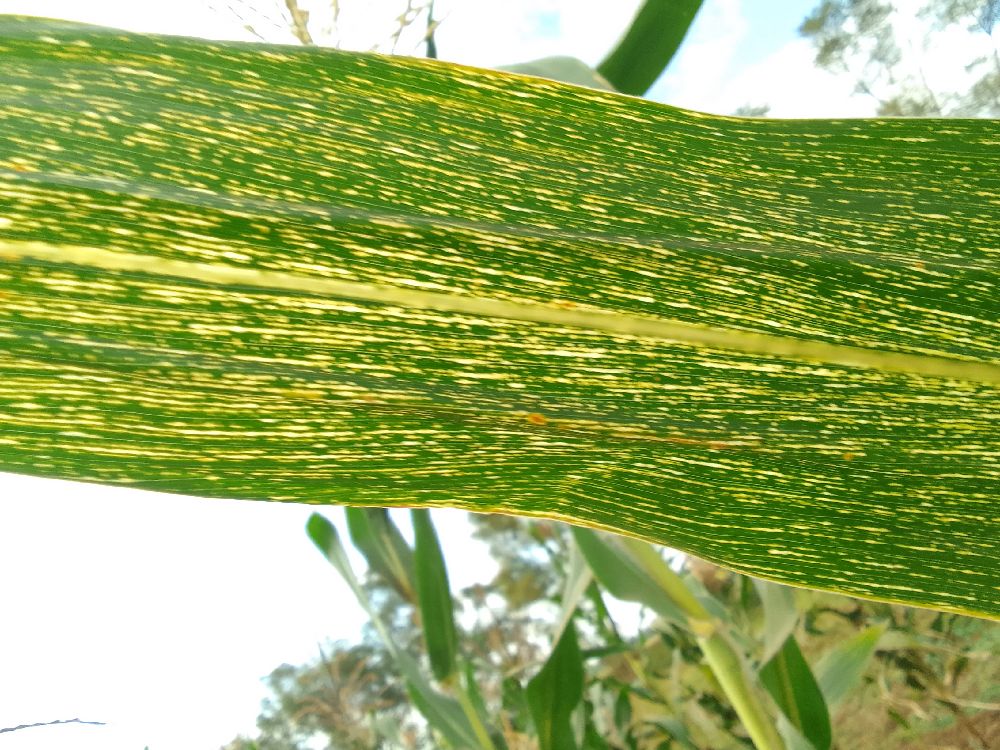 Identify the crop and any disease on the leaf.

maize, maize streak virus
